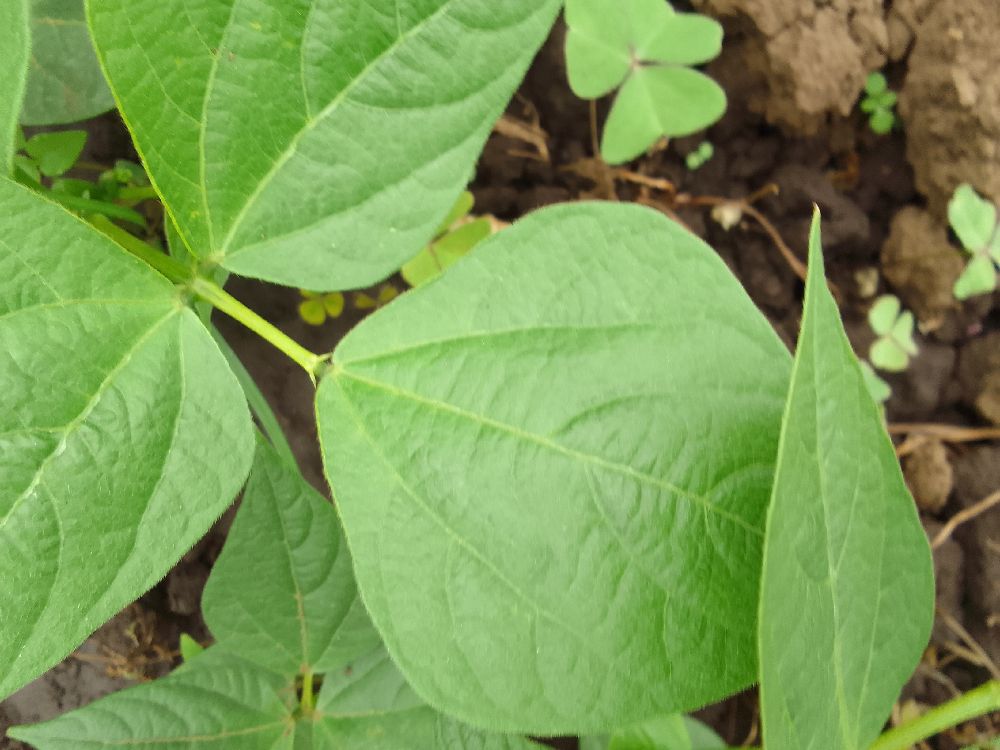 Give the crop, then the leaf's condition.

common bean, healthy
